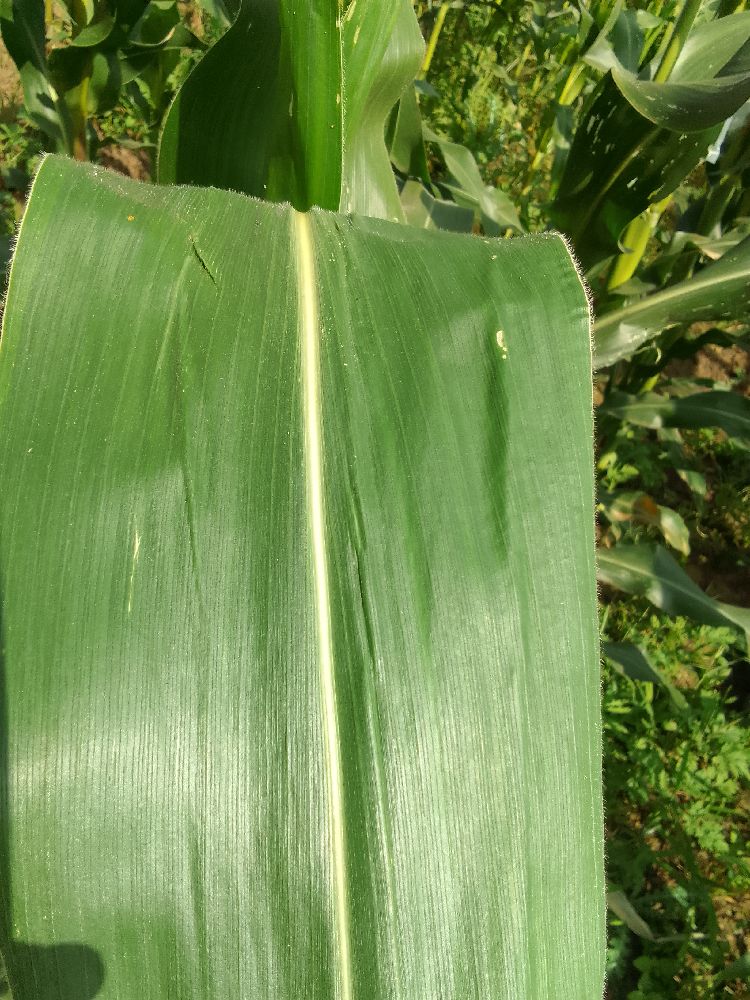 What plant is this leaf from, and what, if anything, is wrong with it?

maize, healthy
